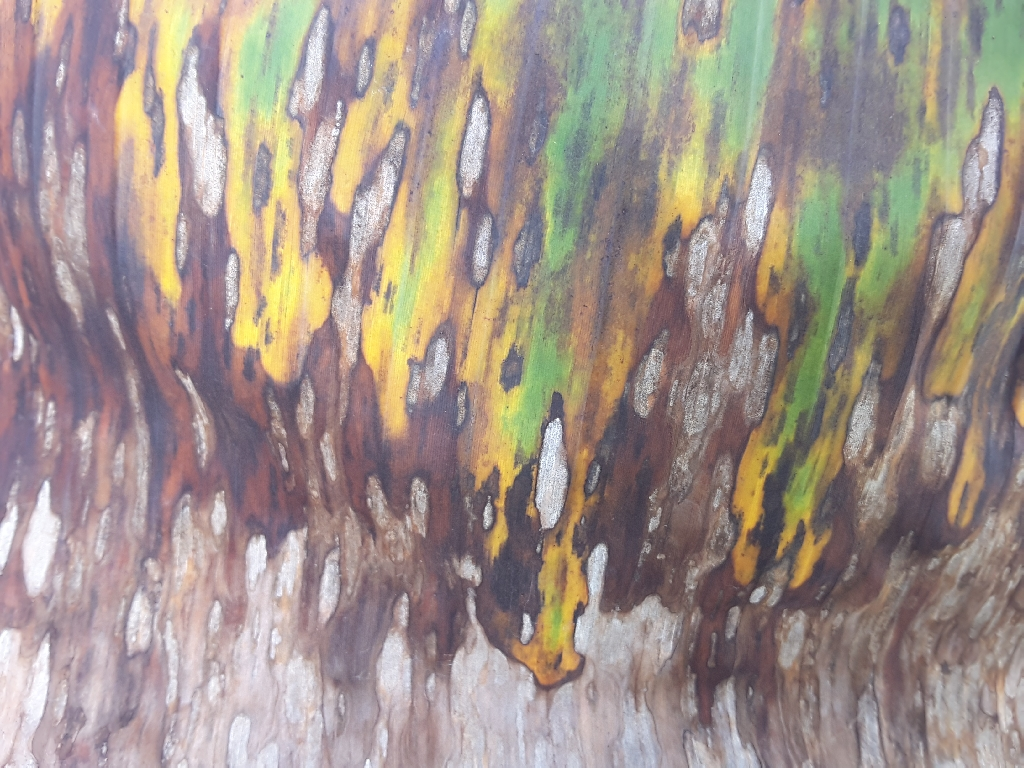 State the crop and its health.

banana, black sigatoka
